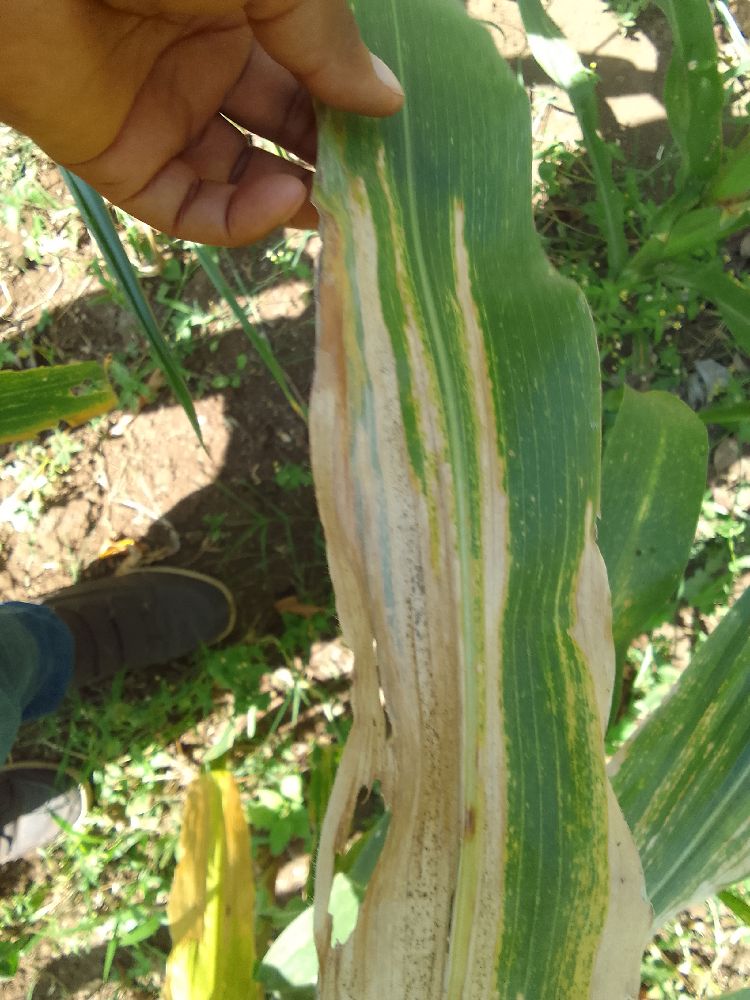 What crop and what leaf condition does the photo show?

maize, maize lethal necrosis
